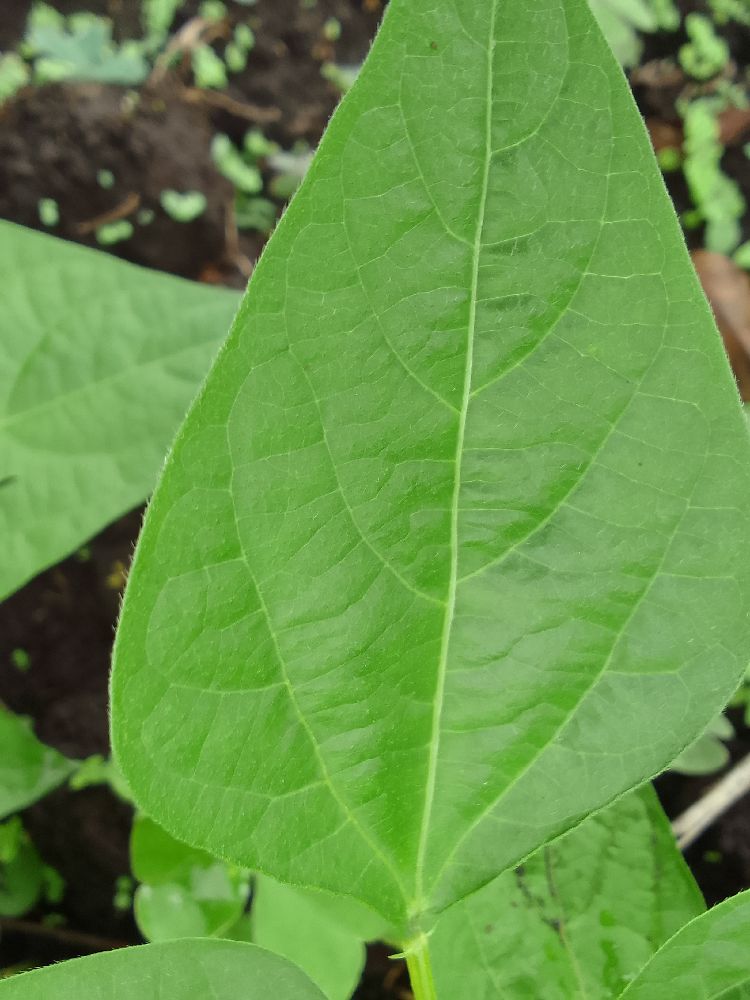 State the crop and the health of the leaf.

common bean, healthy
